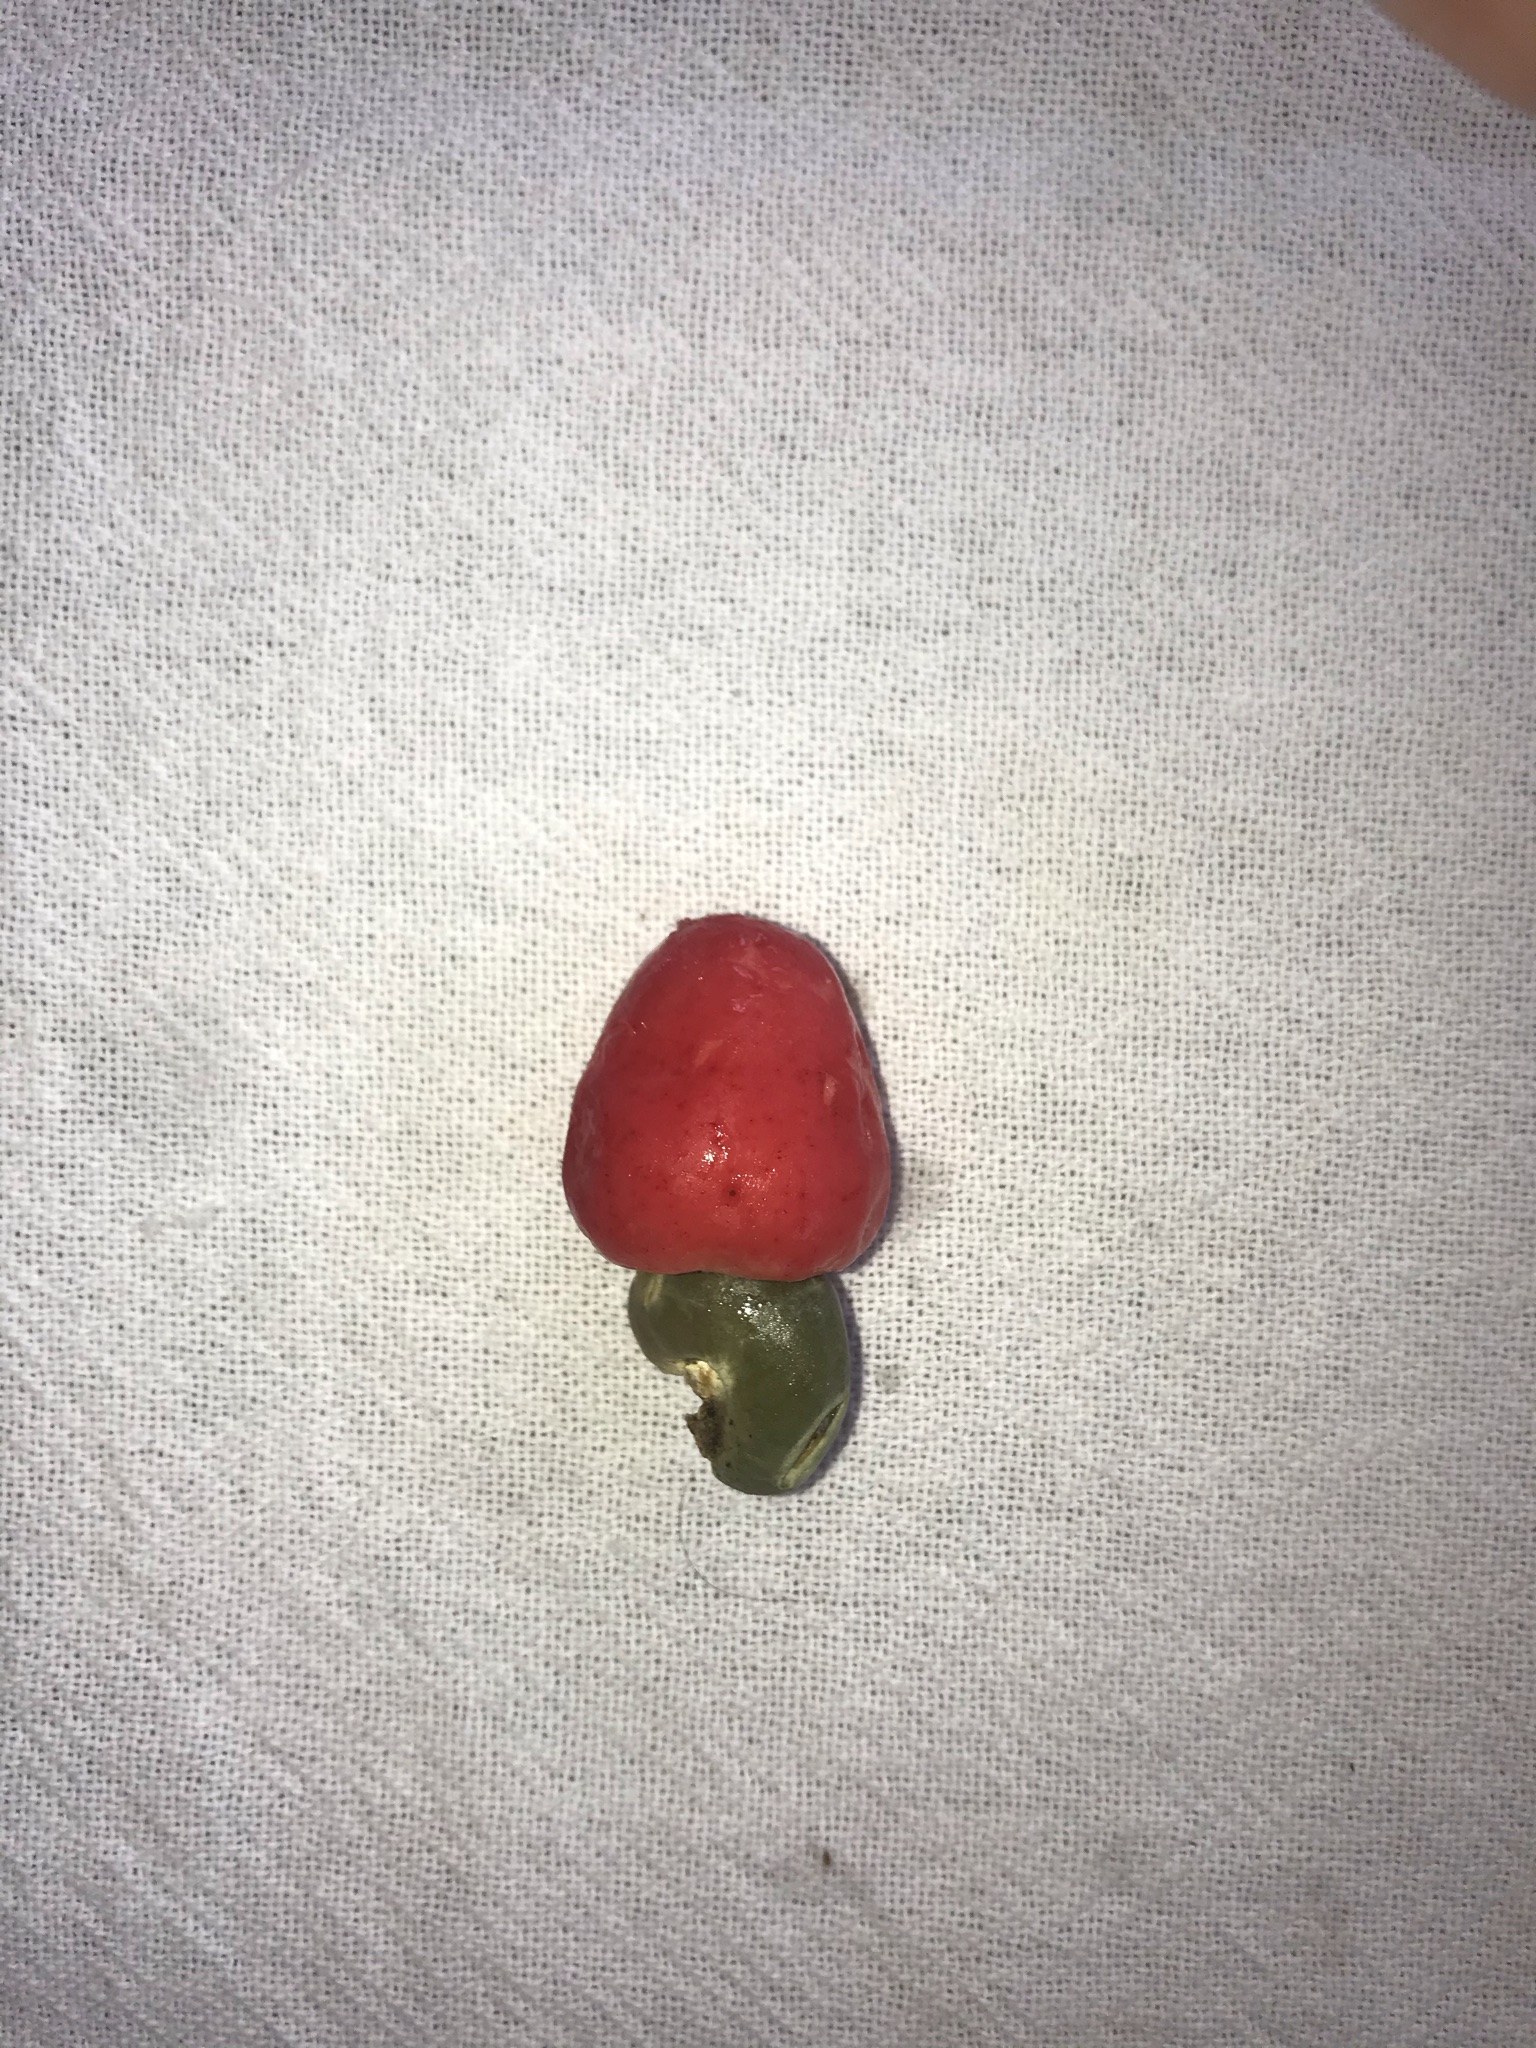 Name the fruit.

caju vermelho
